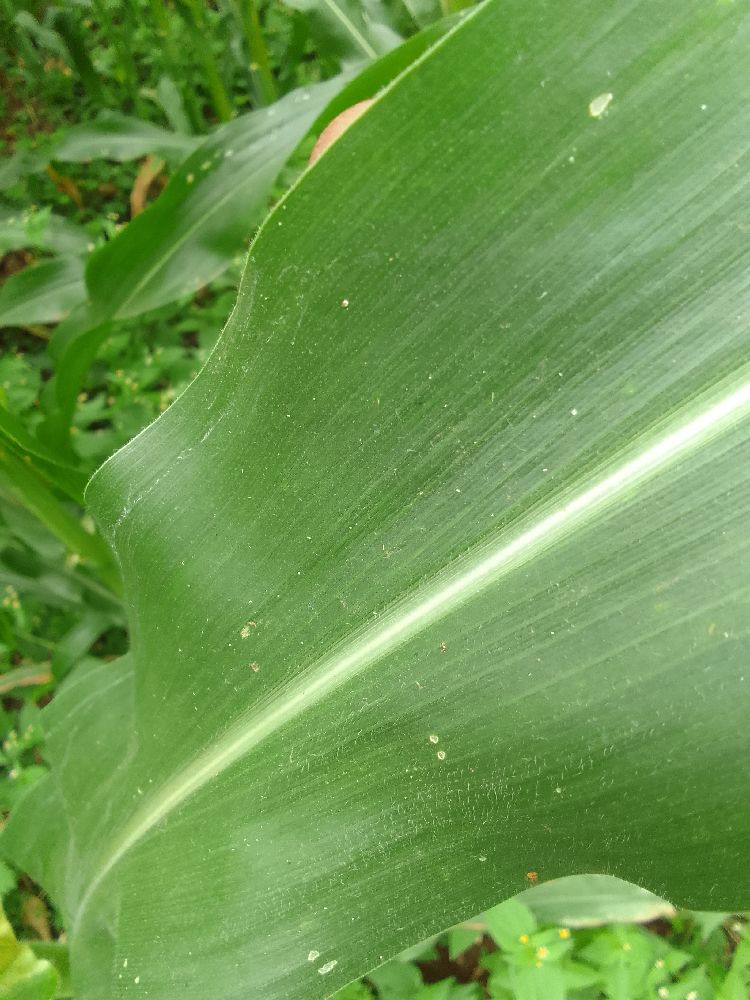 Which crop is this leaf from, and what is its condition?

maize, healthy
